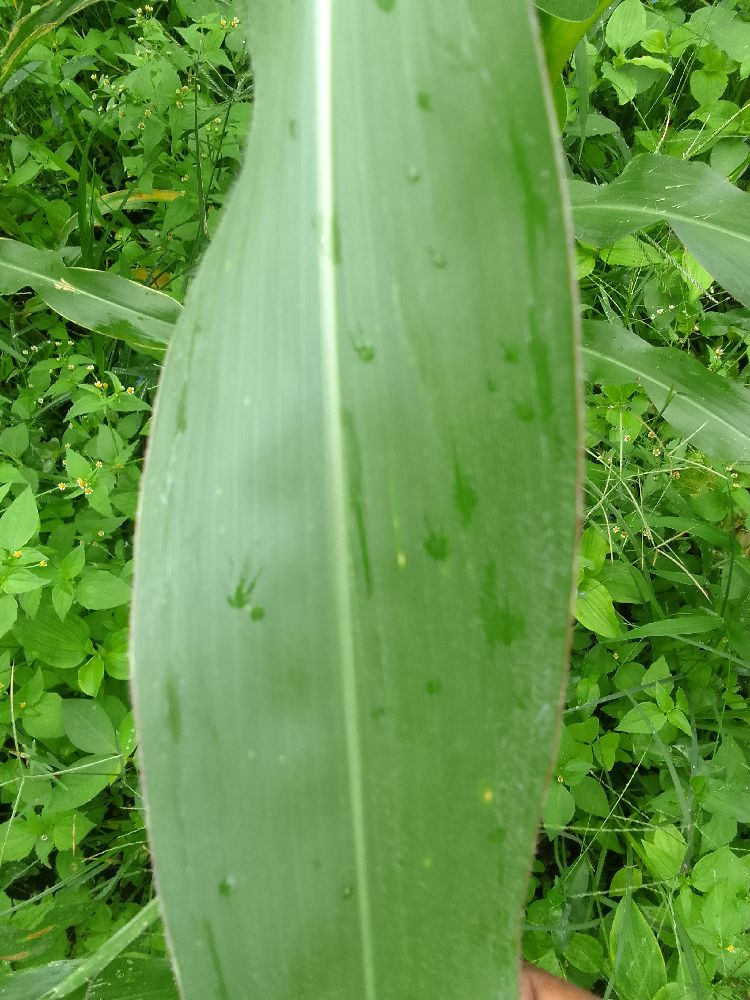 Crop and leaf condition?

maize, healthy
